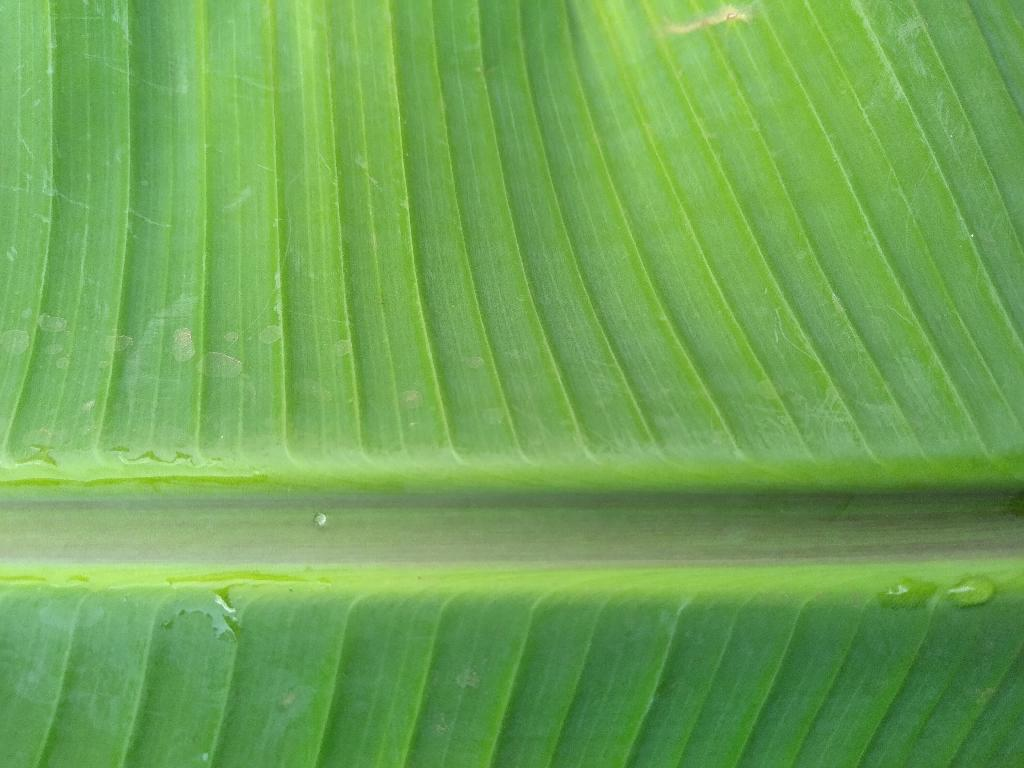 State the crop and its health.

banana, healthy
